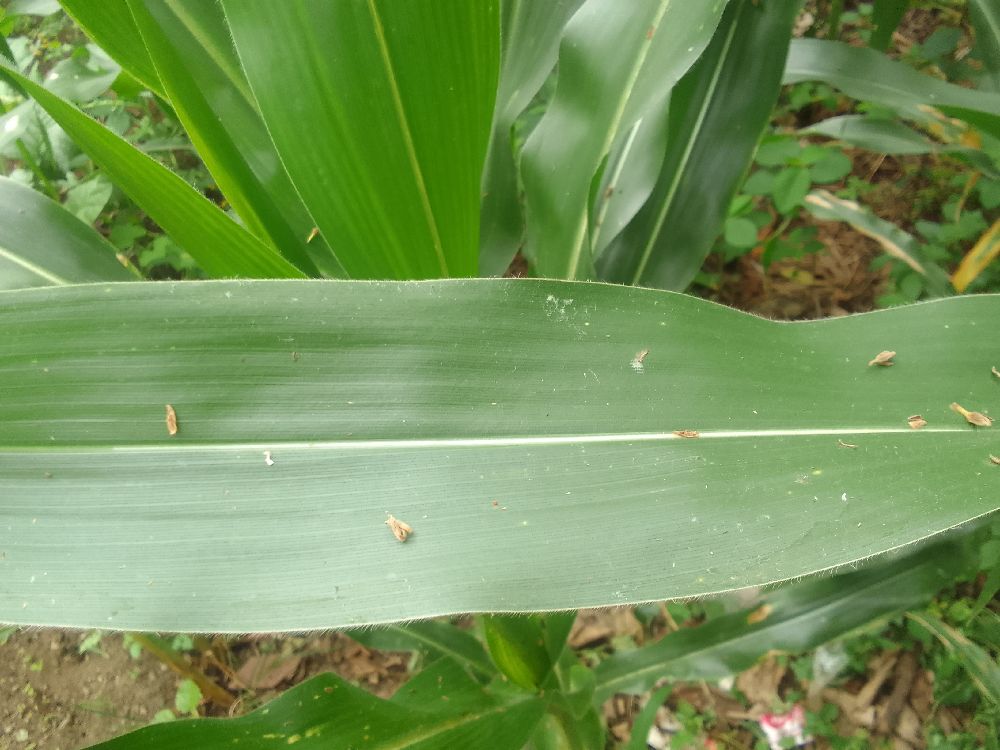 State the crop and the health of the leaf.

maize, healthy
